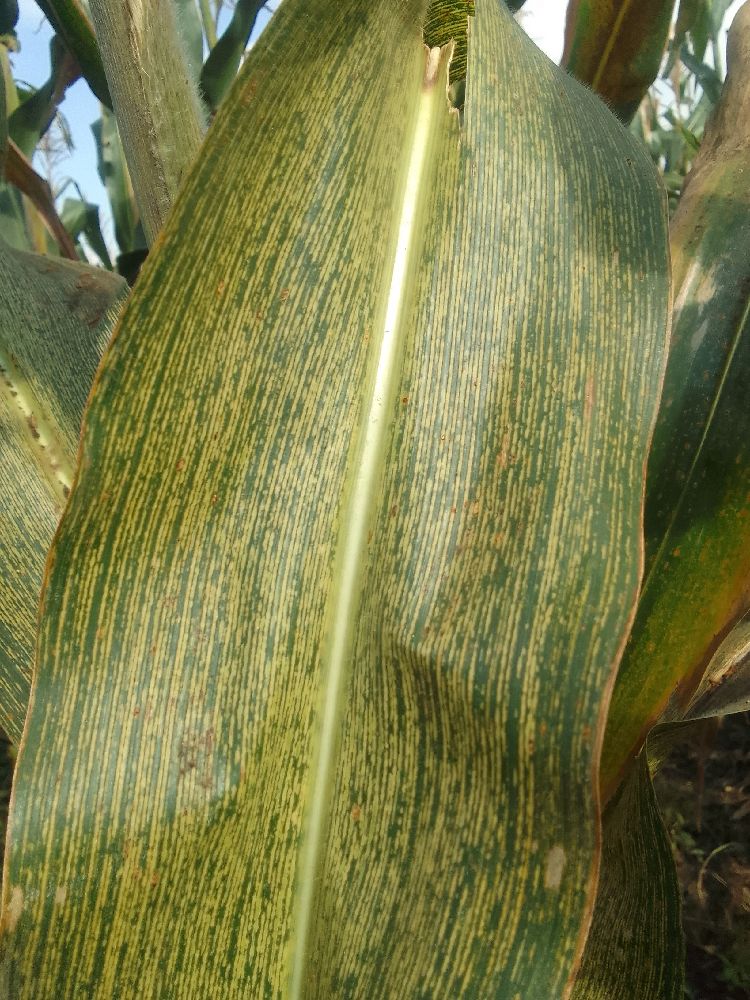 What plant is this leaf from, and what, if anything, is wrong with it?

maize, maize streak virus
